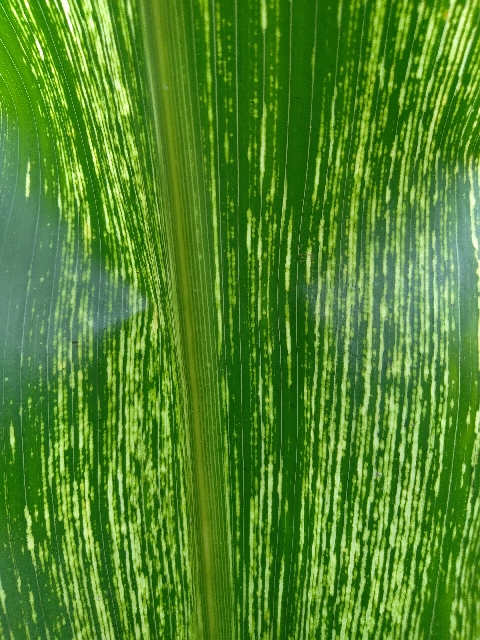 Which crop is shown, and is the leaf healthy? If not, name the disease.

maize, maize streak virus
